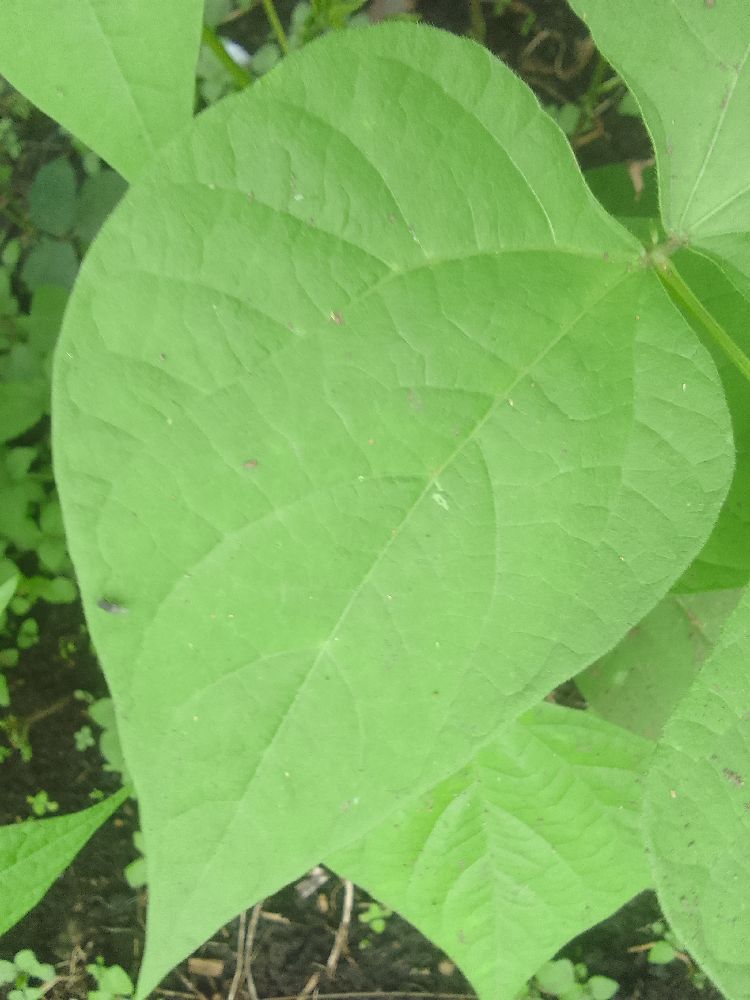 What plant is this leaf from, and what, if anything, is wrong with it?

common bean, healthy
